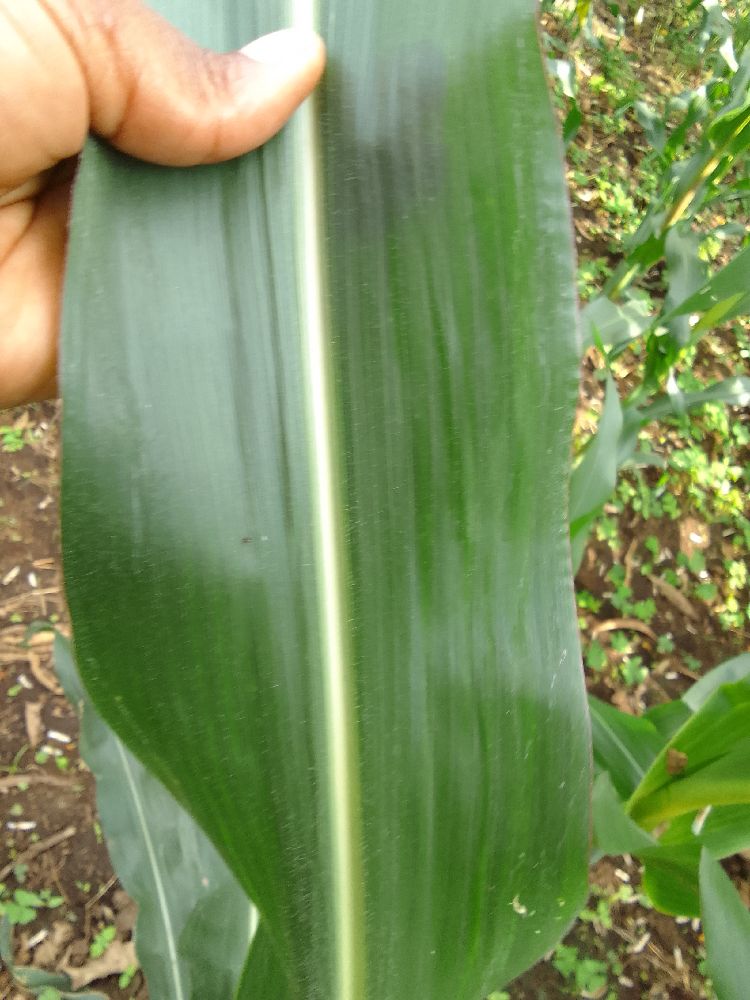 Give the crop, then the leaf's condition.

maize, healthy
